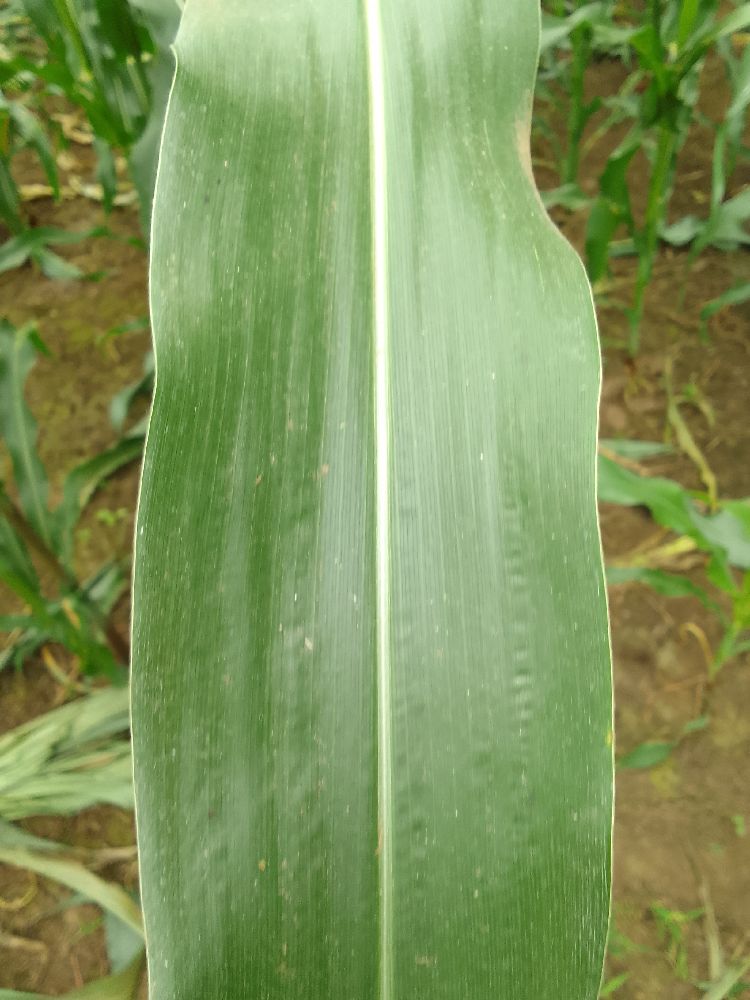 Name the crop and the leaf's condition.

maize, healthy
